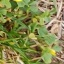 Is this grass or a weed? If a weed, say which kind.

unstructured weed
